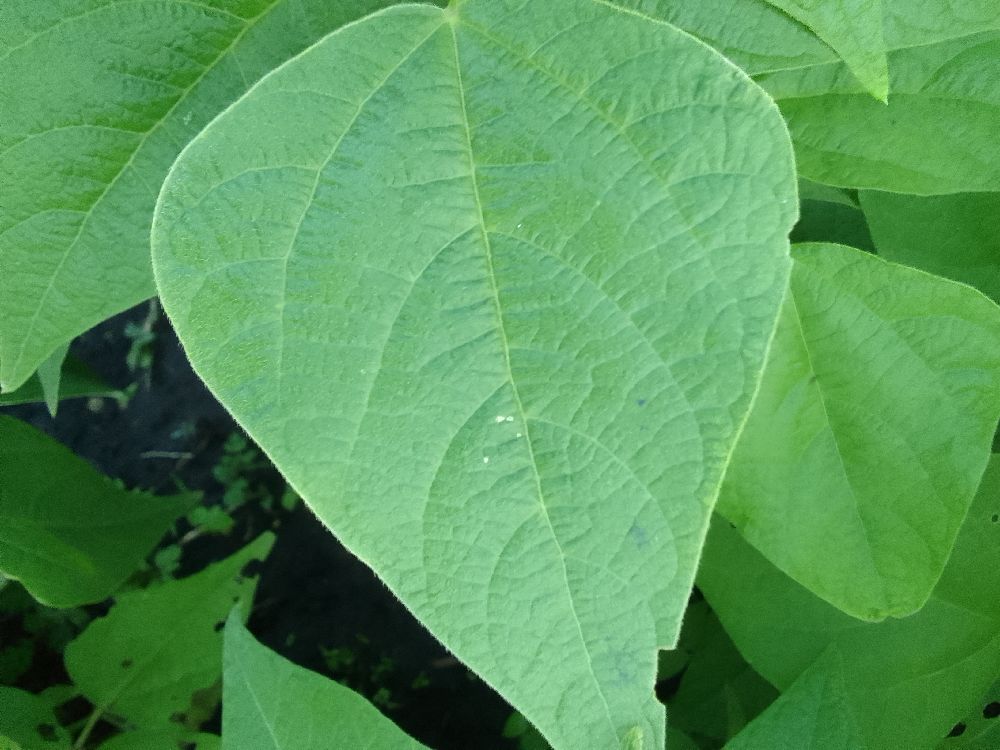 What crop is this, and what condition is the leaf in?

common bean, healthy
